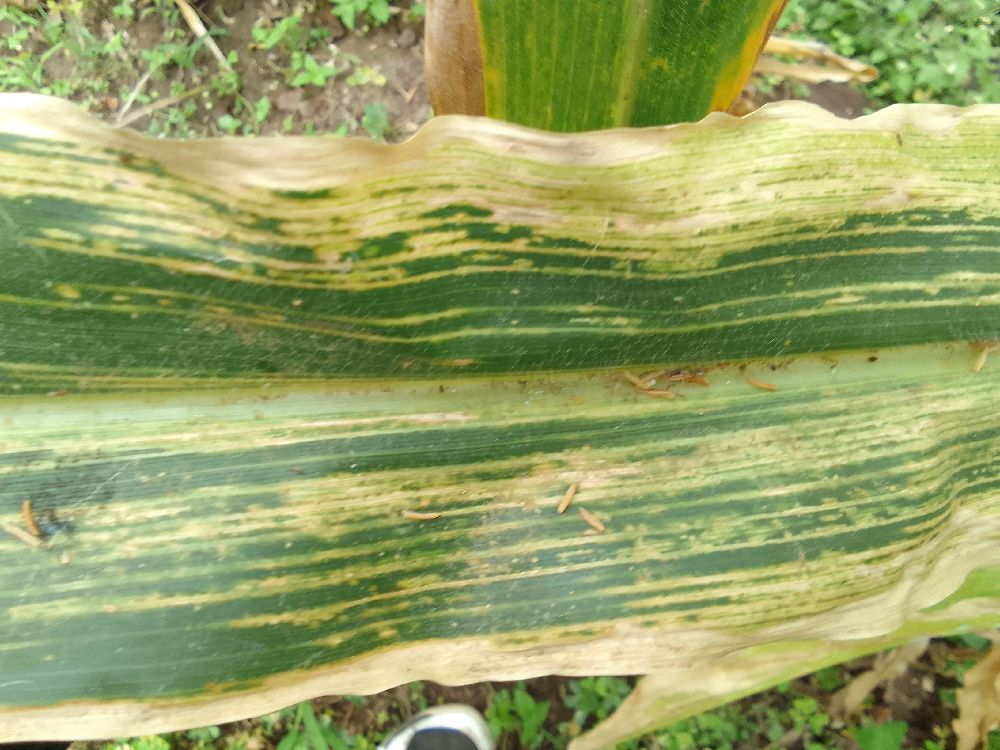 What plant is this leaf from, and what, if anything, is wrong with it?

maize, maize lethal necrosis
